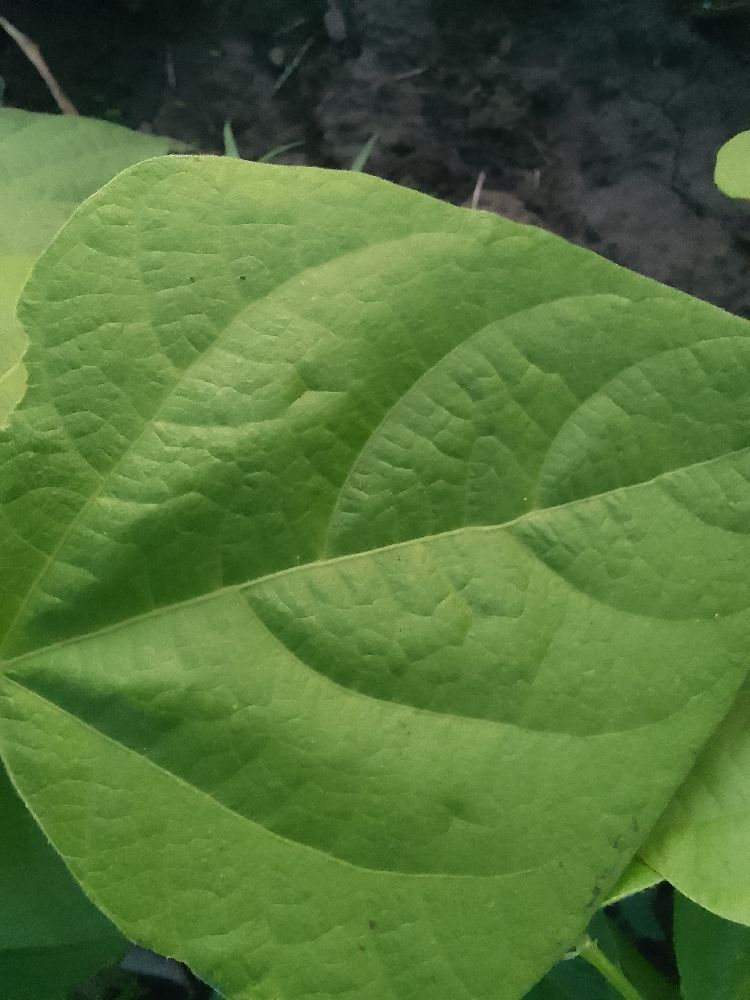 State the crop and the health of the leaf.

common bean, healthy
